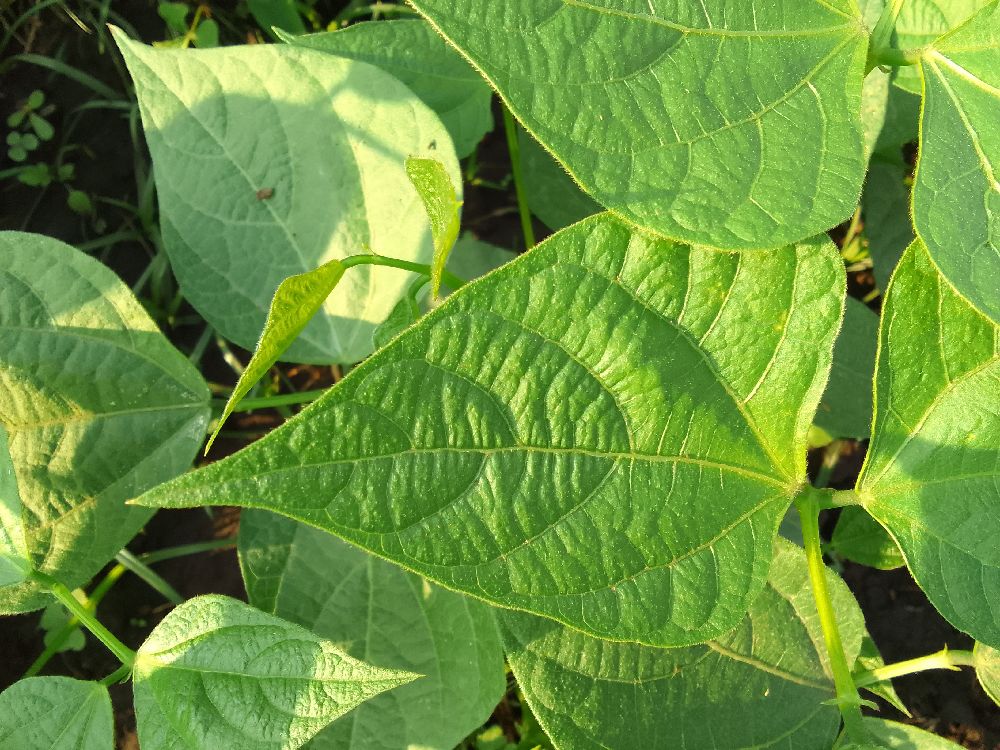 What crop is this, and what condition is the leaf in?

common bean, healthy
